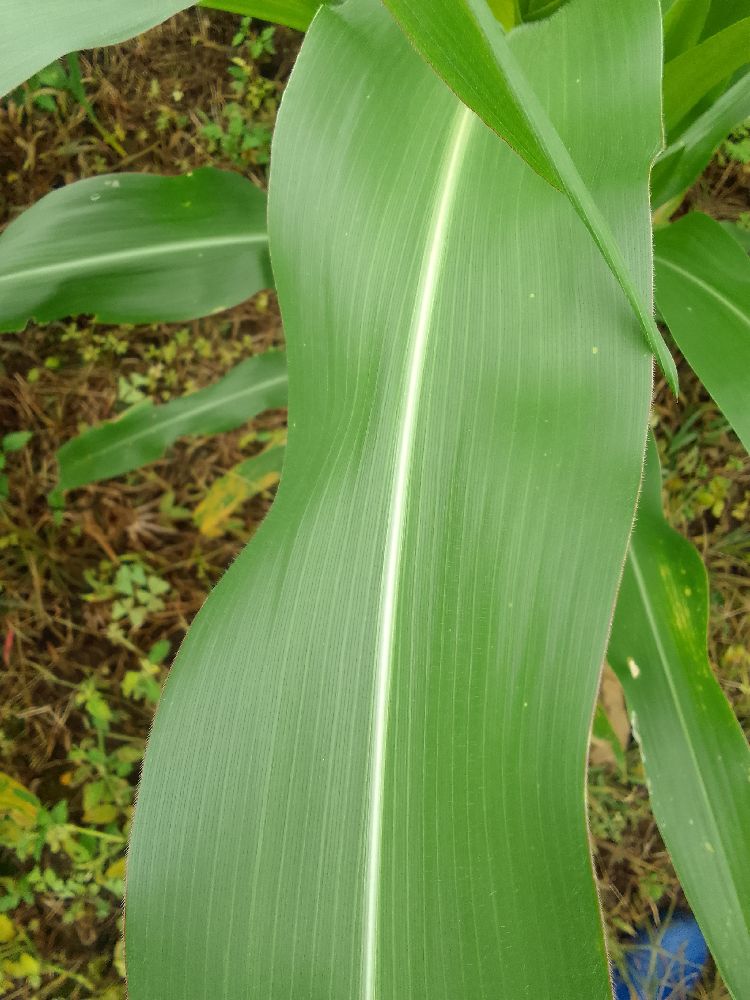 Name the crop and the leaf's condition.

maize, healthy
